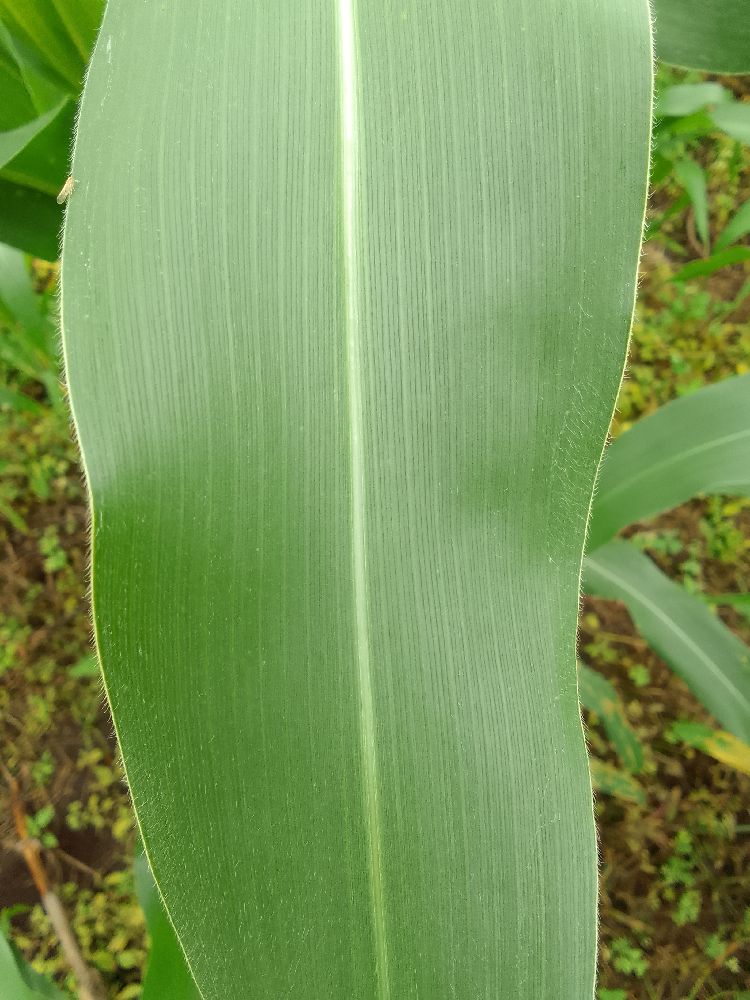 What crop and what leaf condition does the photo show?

maize, healthy
